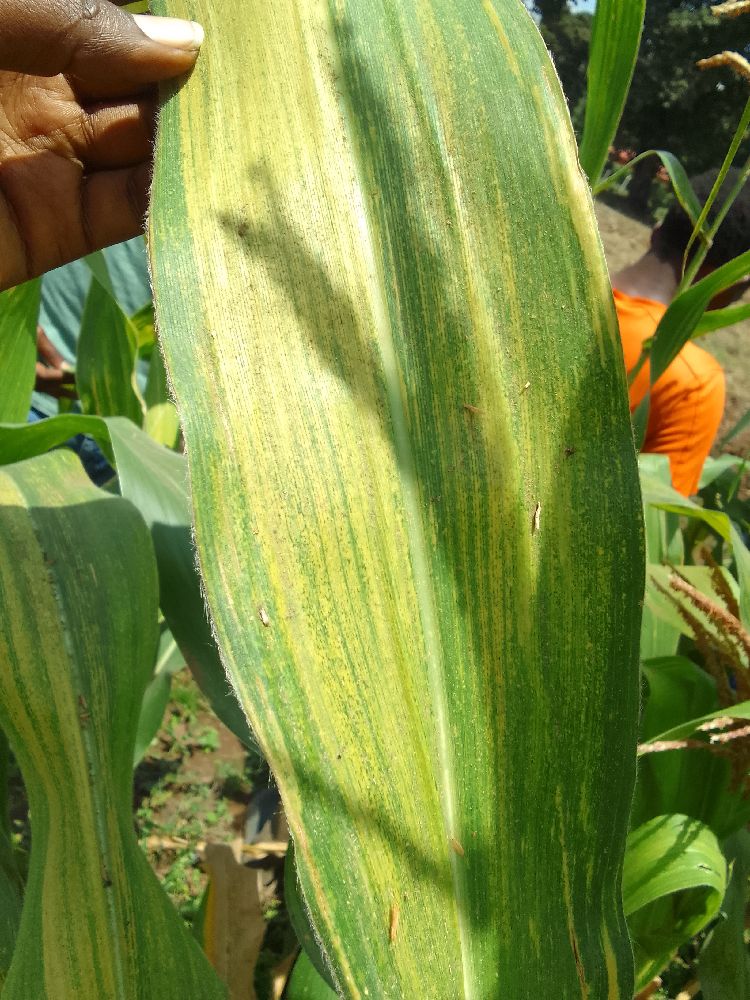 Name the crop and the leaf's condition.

maize, maize lethal necrosis
